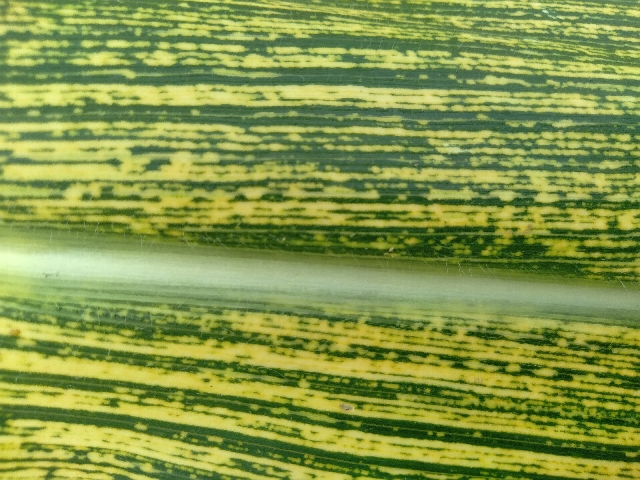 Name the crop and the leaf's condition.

maize, maize streak virus
